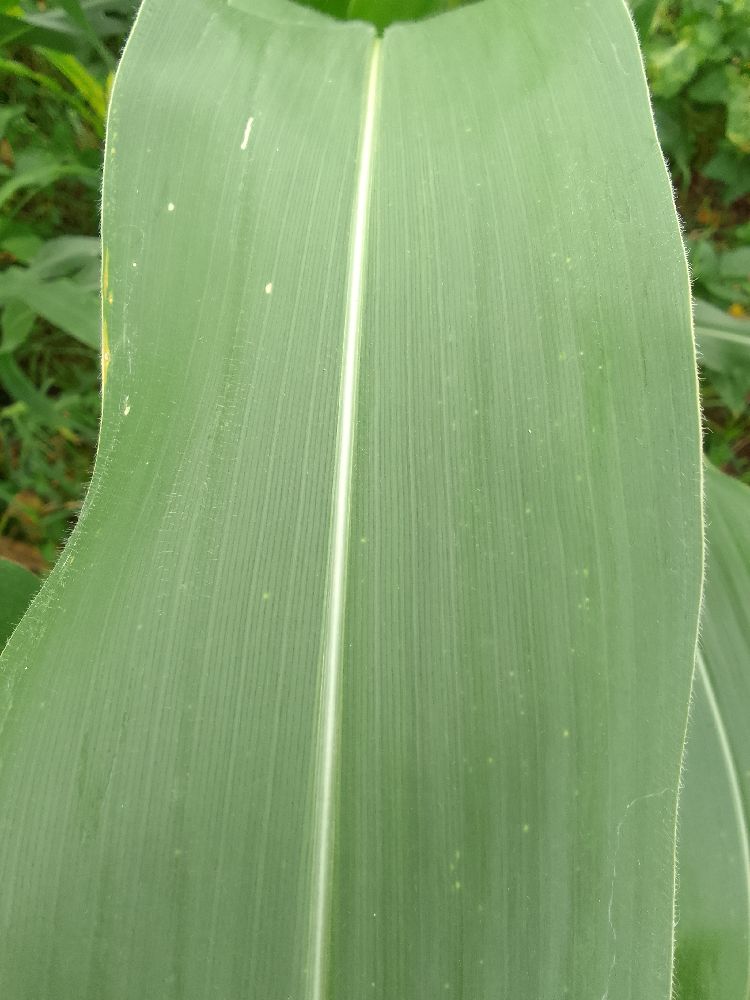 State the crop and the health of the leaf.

maize, healthy
